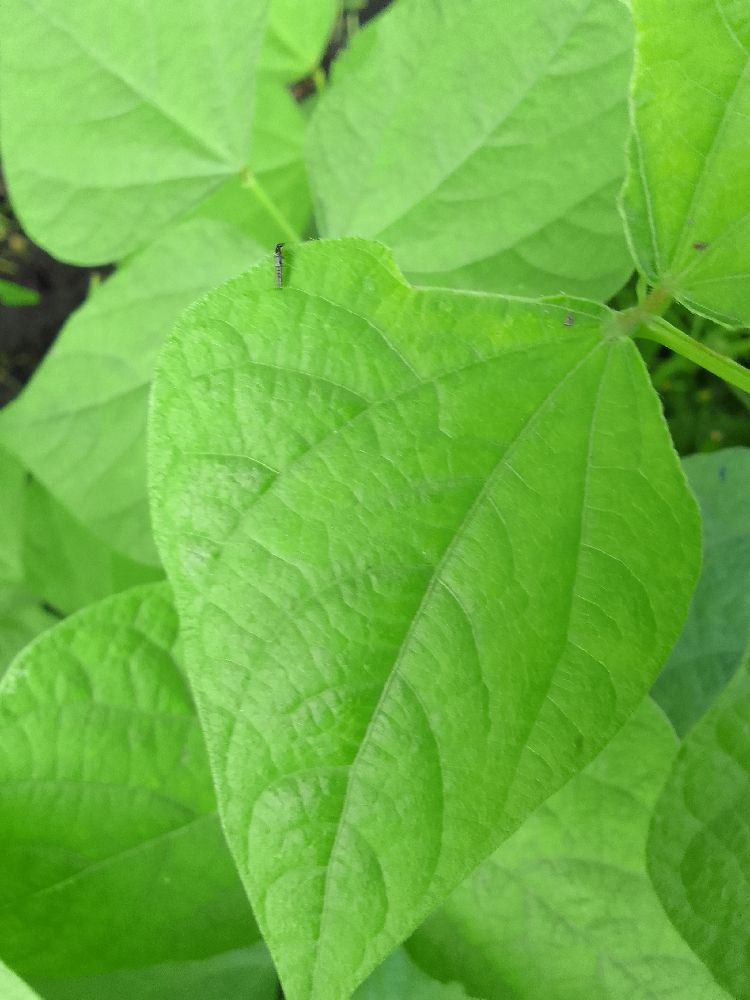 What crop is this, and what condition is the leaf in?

common bean, healthy
